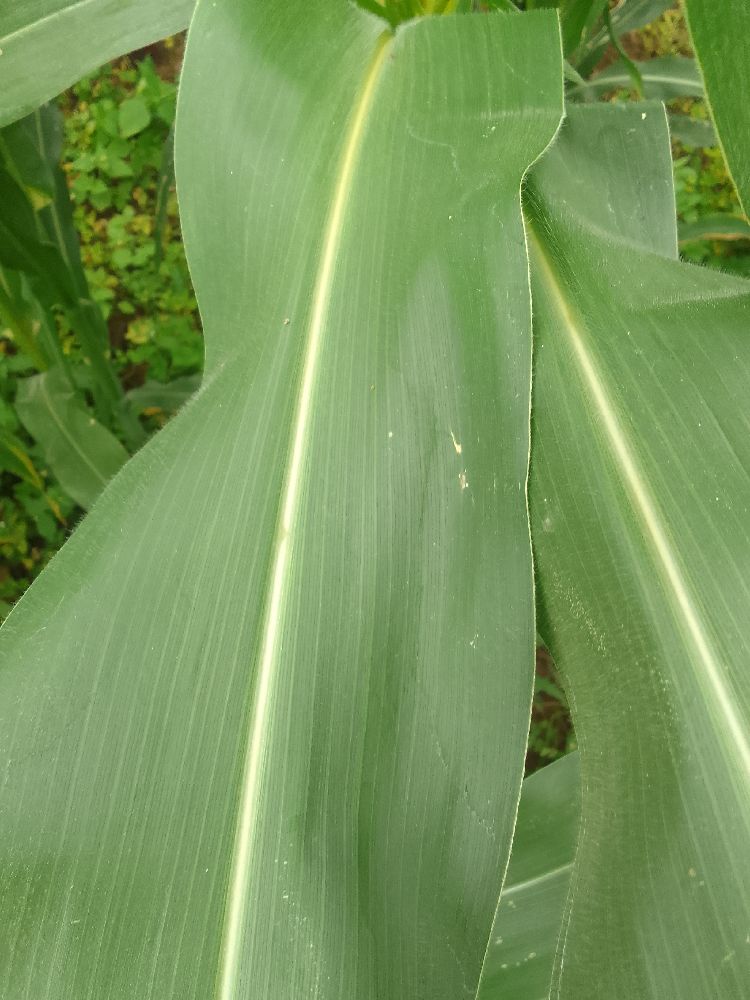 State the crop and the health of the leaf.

maize, healthy
